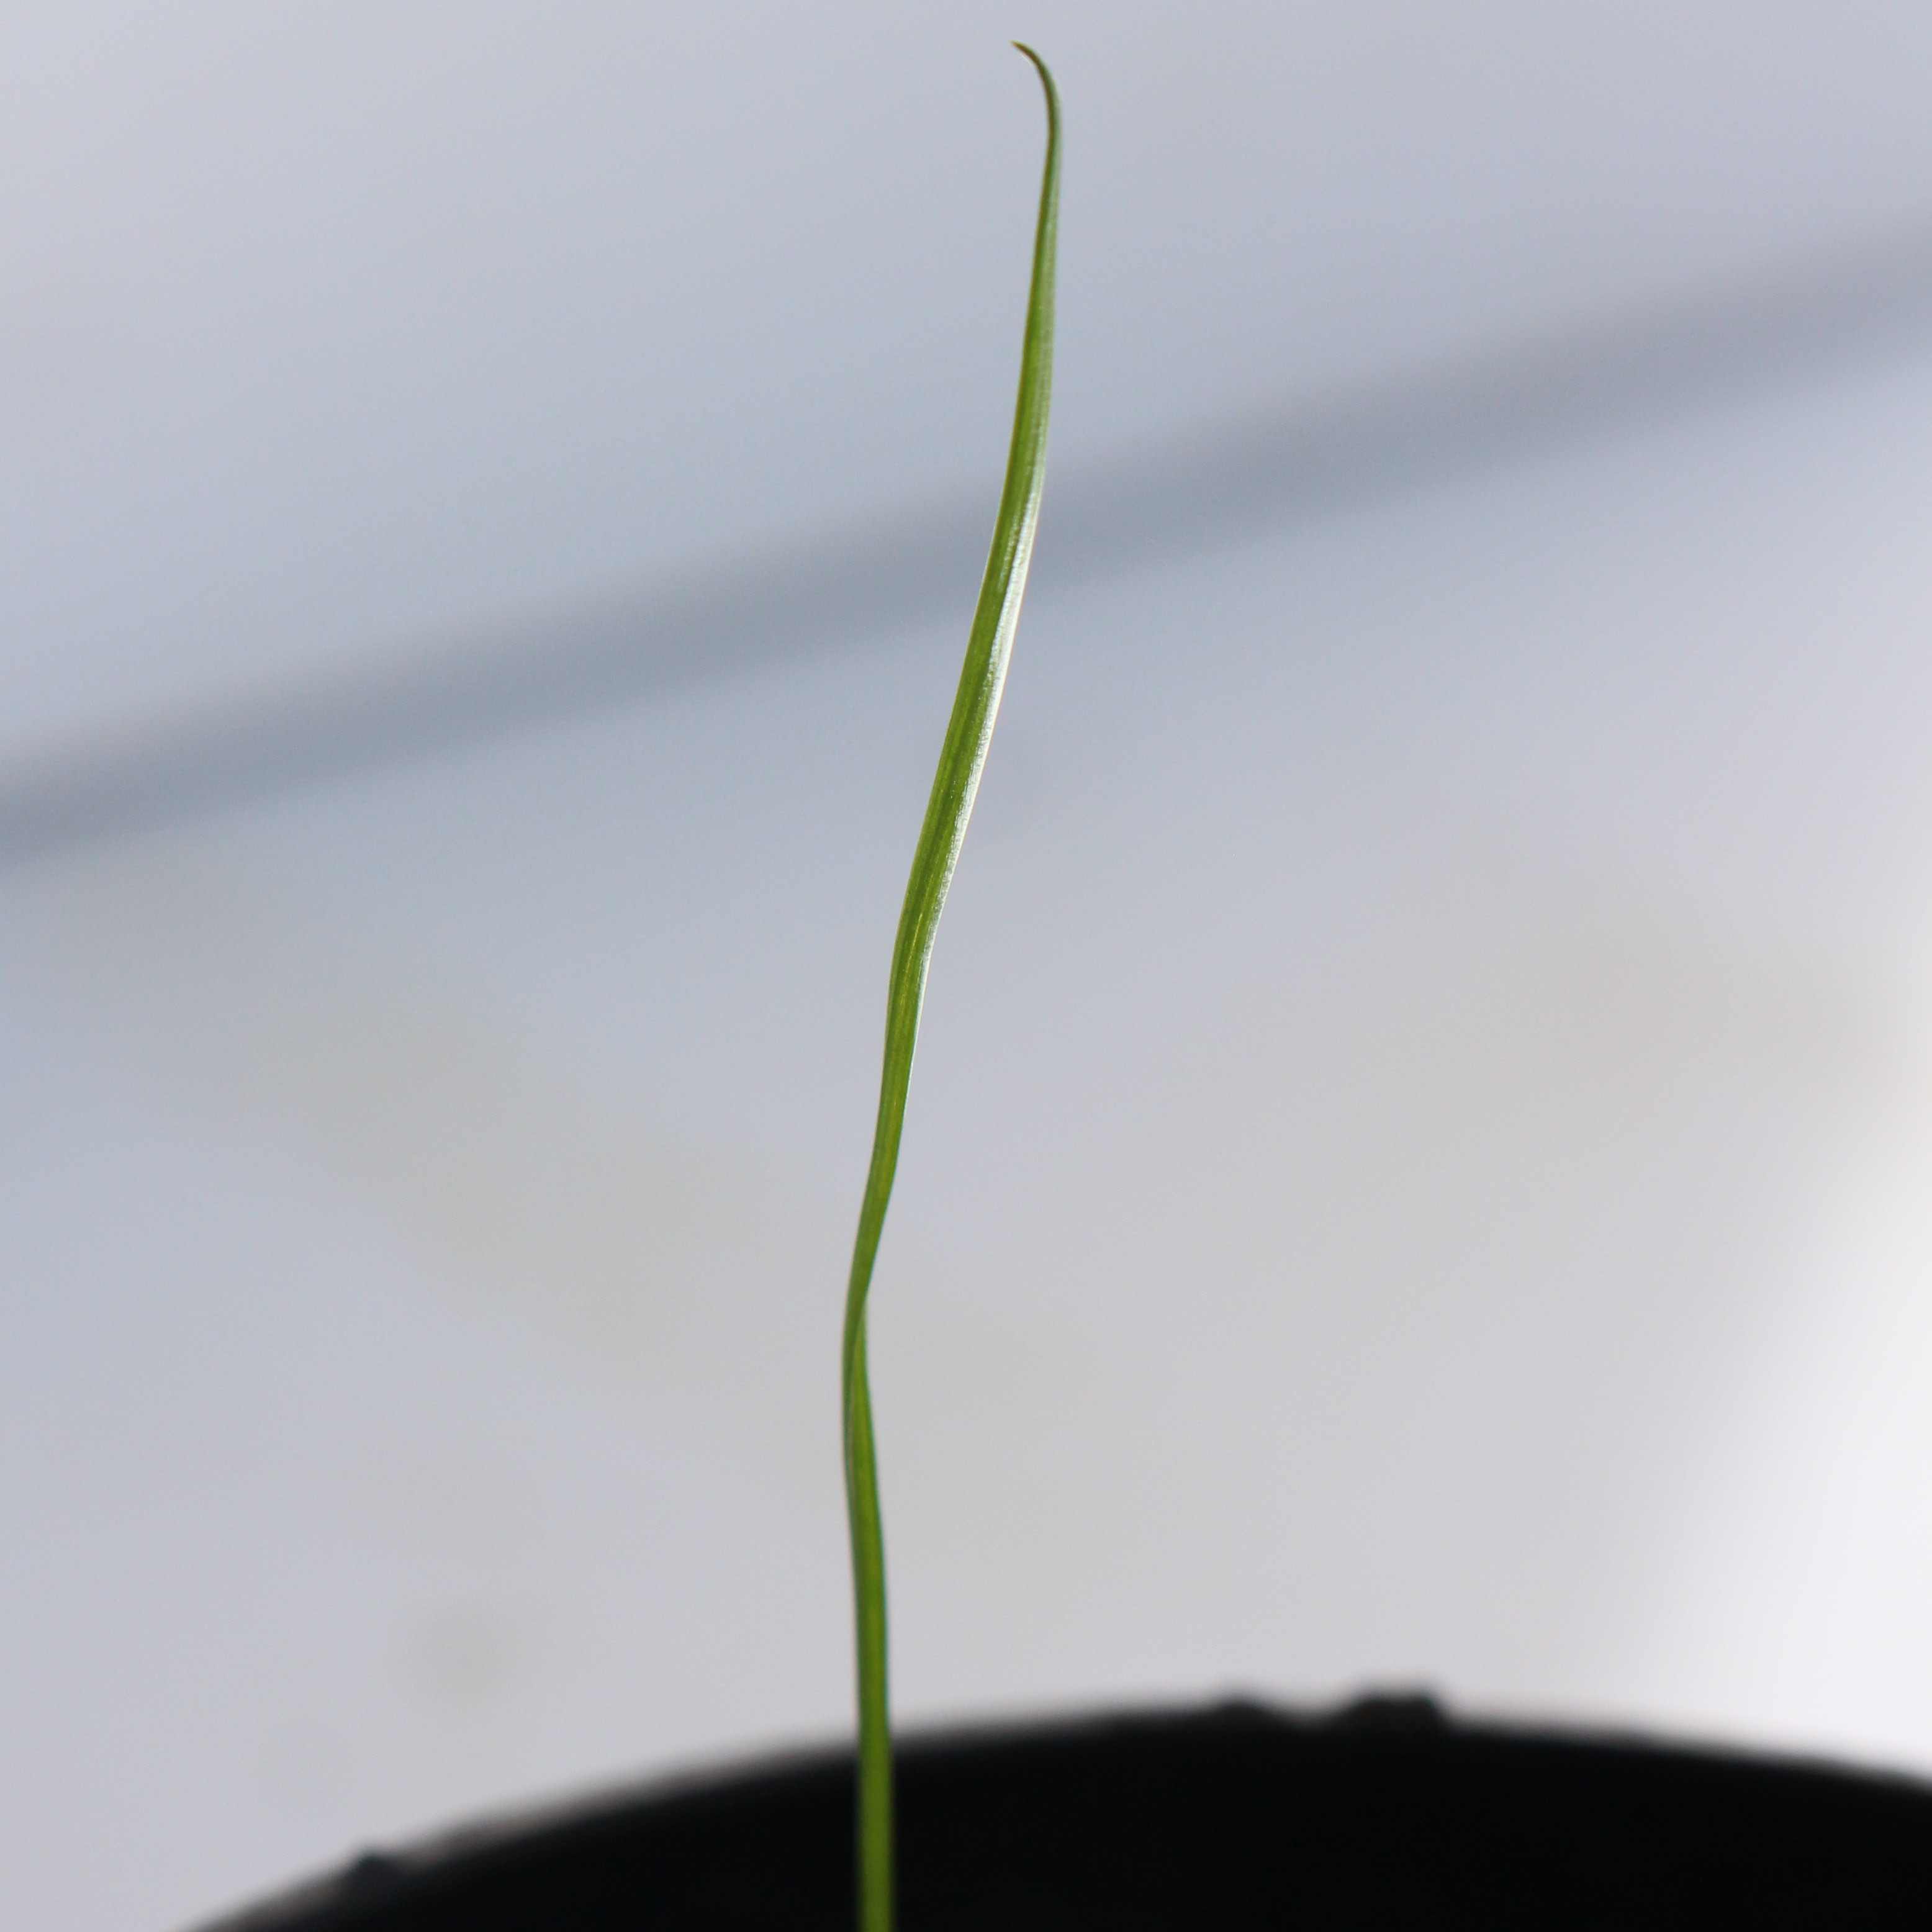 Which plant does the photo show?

Lolium multiflorum
